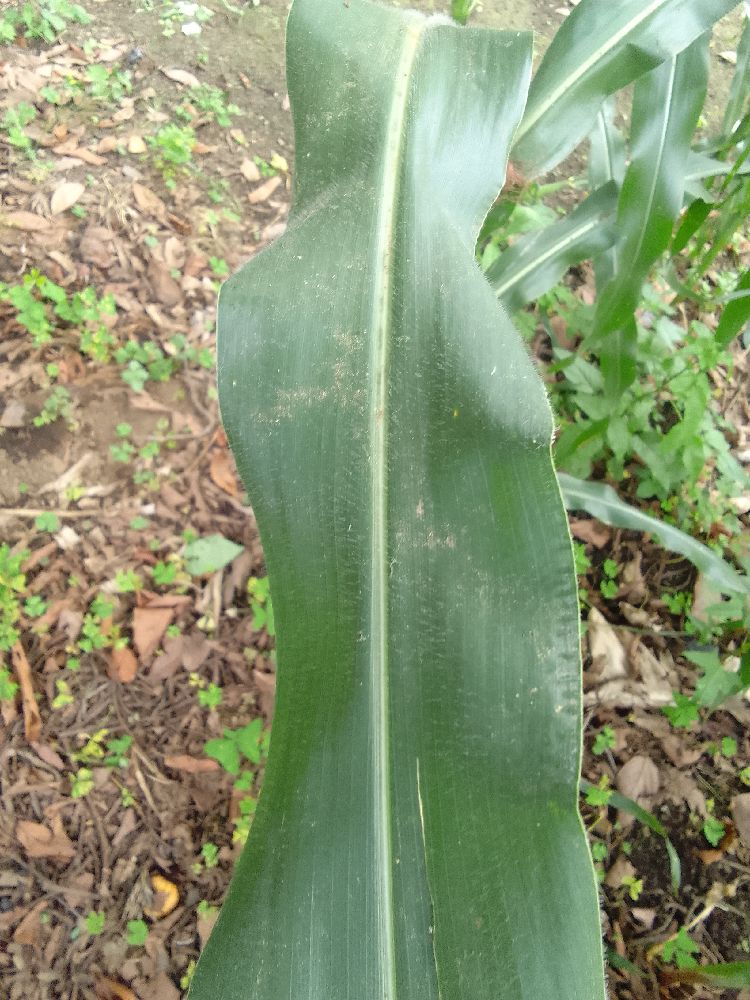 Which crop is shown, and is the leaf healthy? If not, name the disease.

maize, healthy
